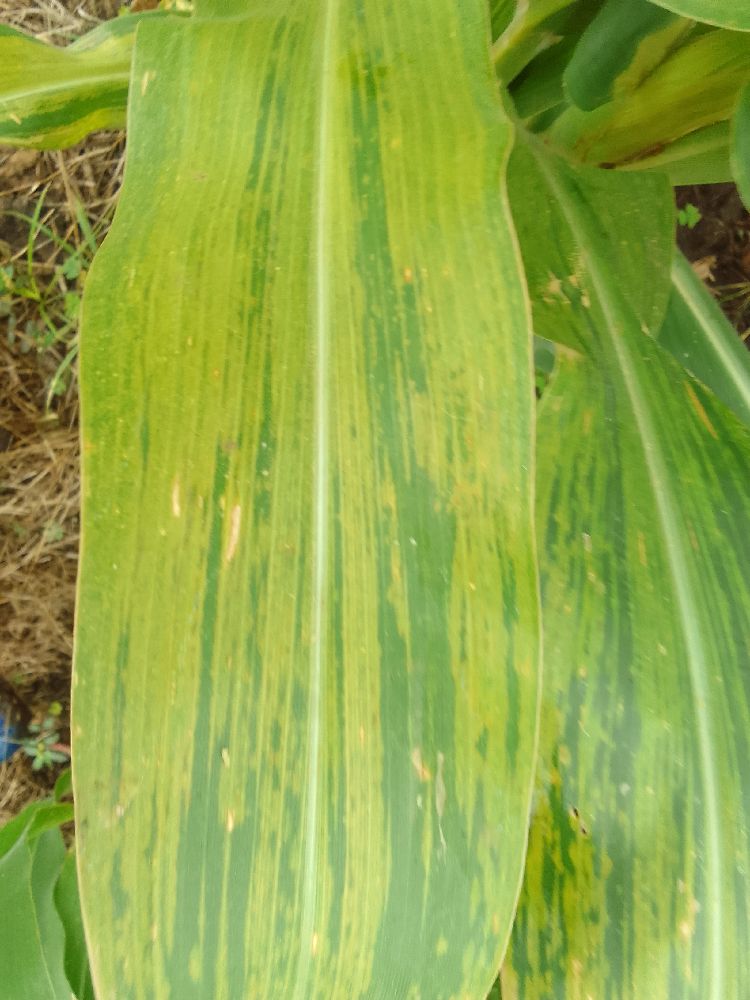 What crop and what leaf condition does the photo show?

maize, maize lethal necrosis
